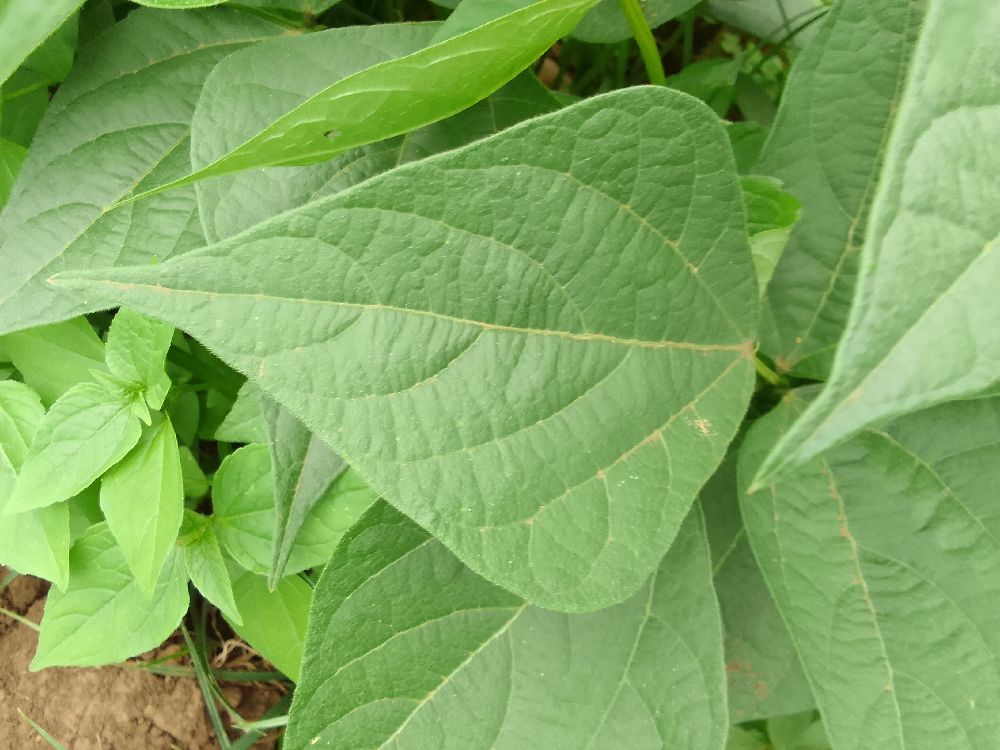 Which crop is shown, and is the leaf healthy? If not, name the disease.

common bean, healthy
